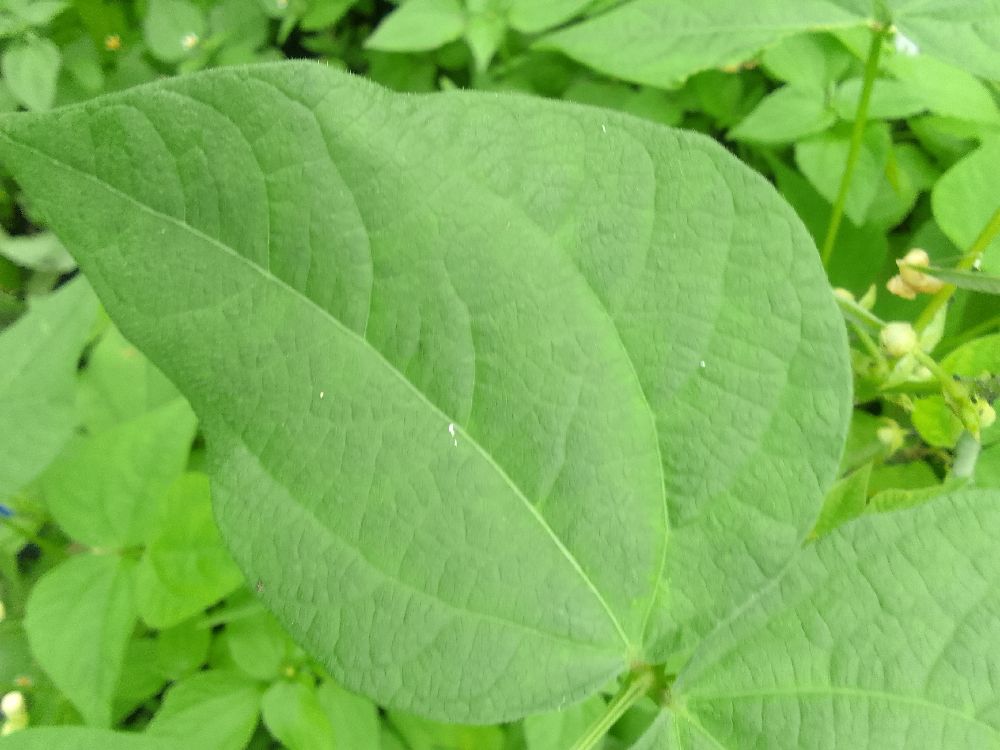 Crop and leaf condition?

common bean, healthy
